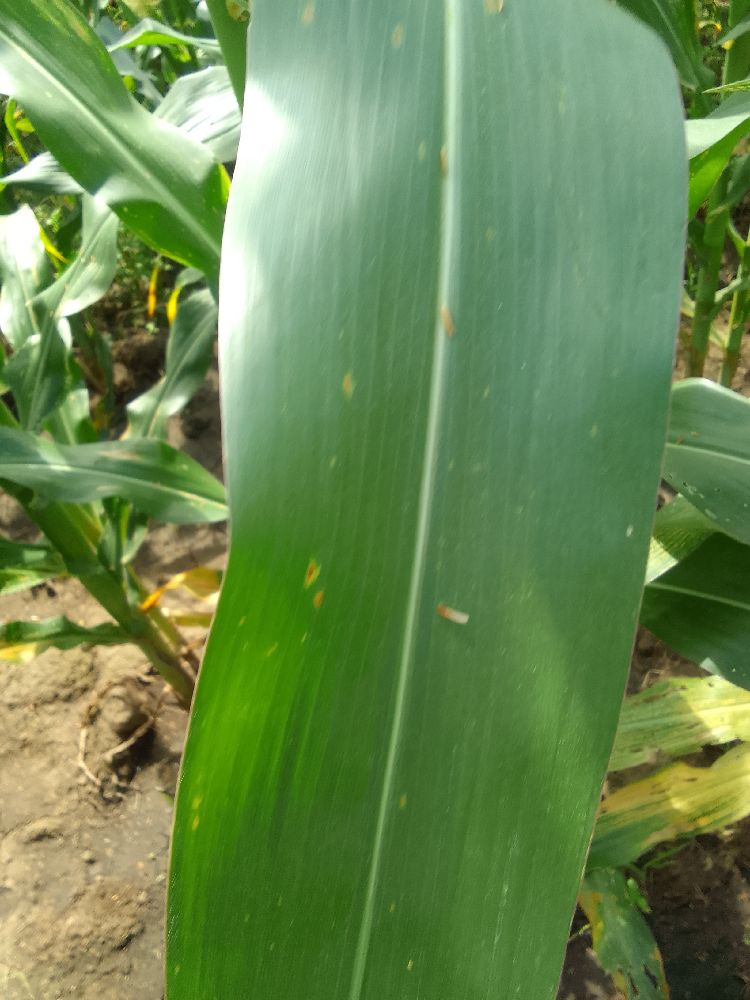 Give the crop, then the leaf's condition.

maize, healthy
